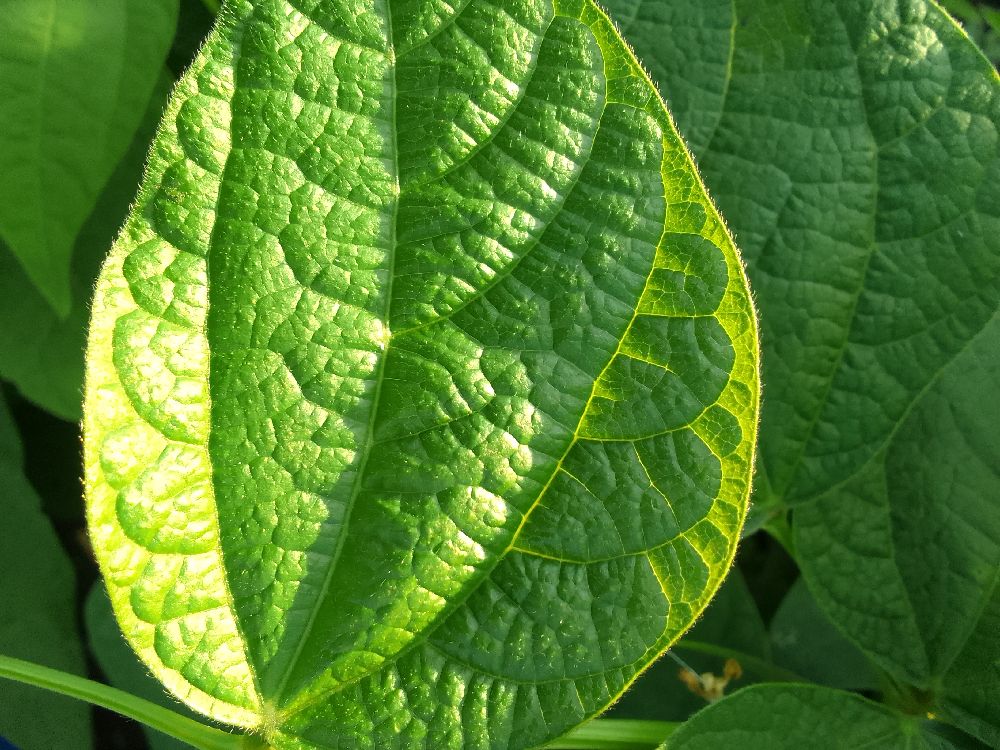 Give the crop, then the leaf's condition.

common bean, healthy
